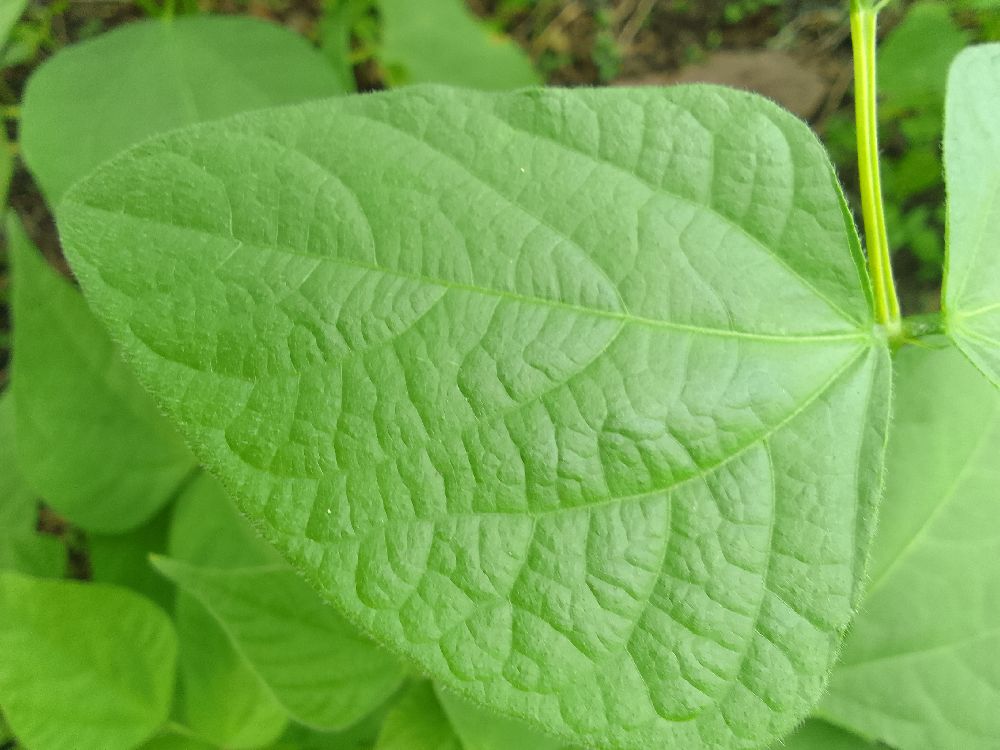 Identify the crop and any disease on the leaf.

common bean, healthy
